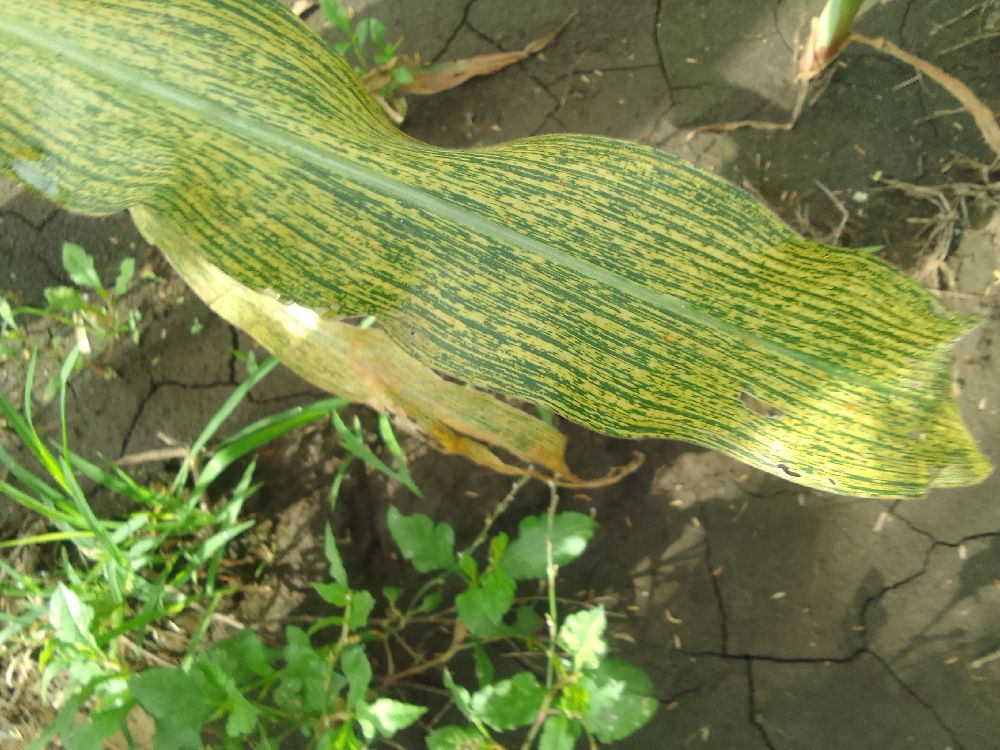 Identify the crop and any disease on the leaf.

maize, maize streak virus
